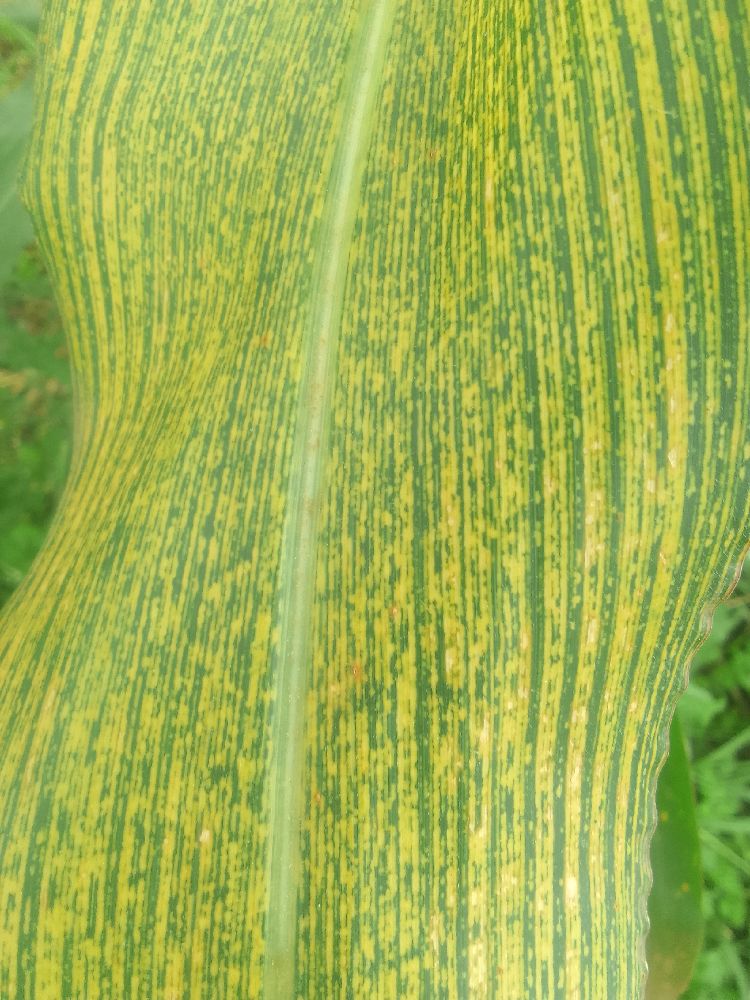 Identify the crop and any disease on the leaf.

maize, maize streak virus
